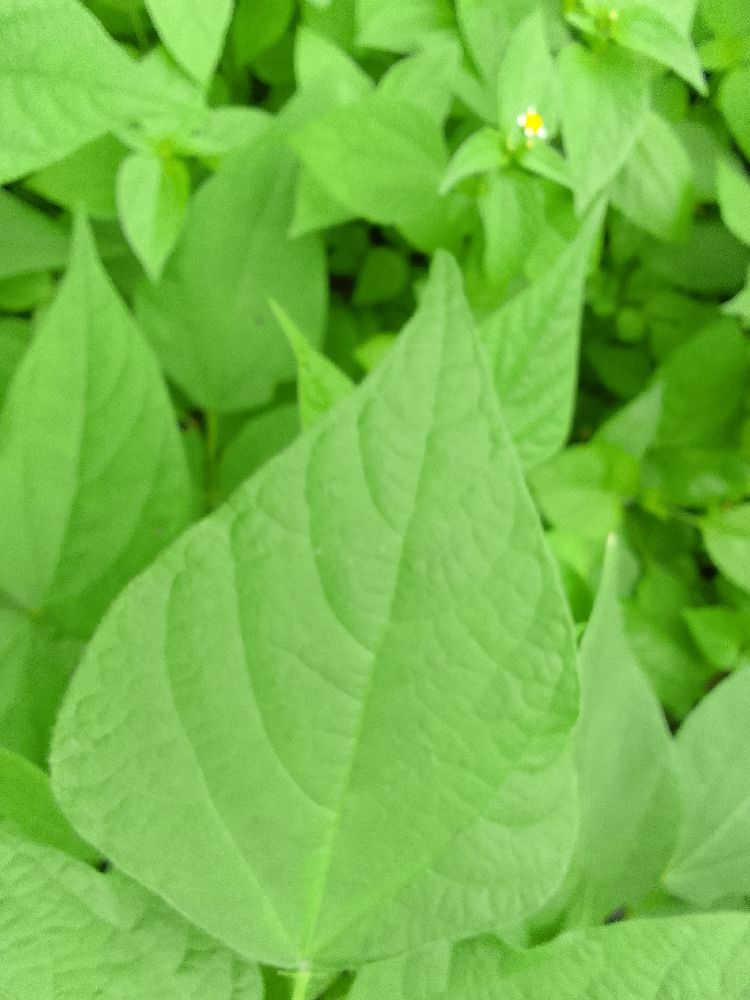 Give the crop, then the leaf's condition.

common bean, healthy
